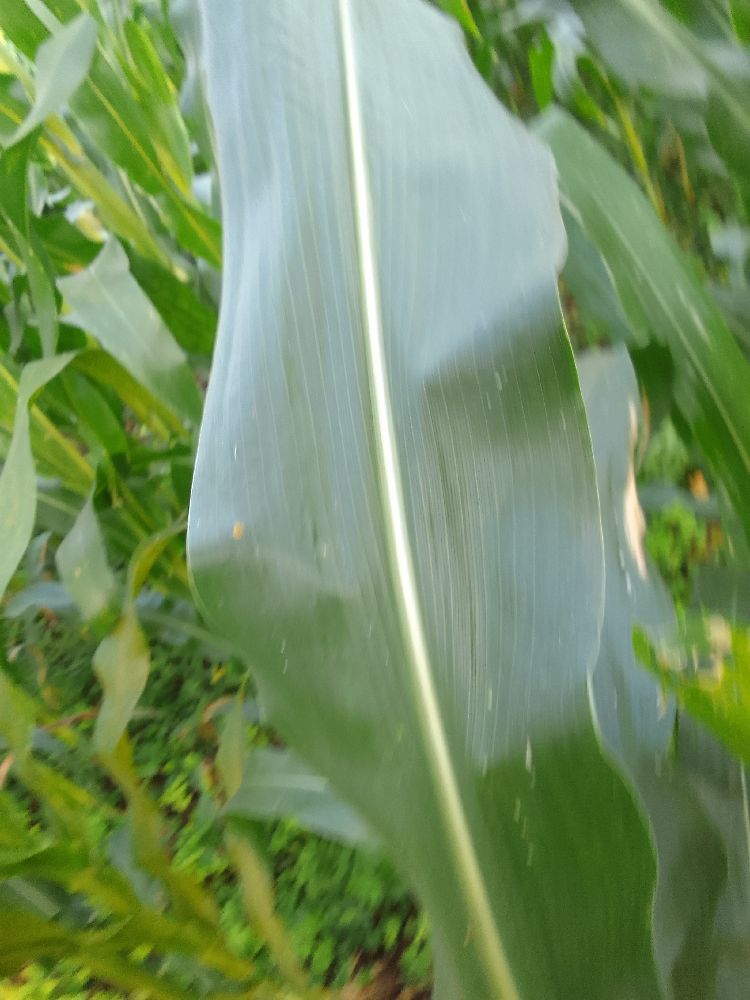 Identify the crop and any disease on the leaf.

maize, healthy
